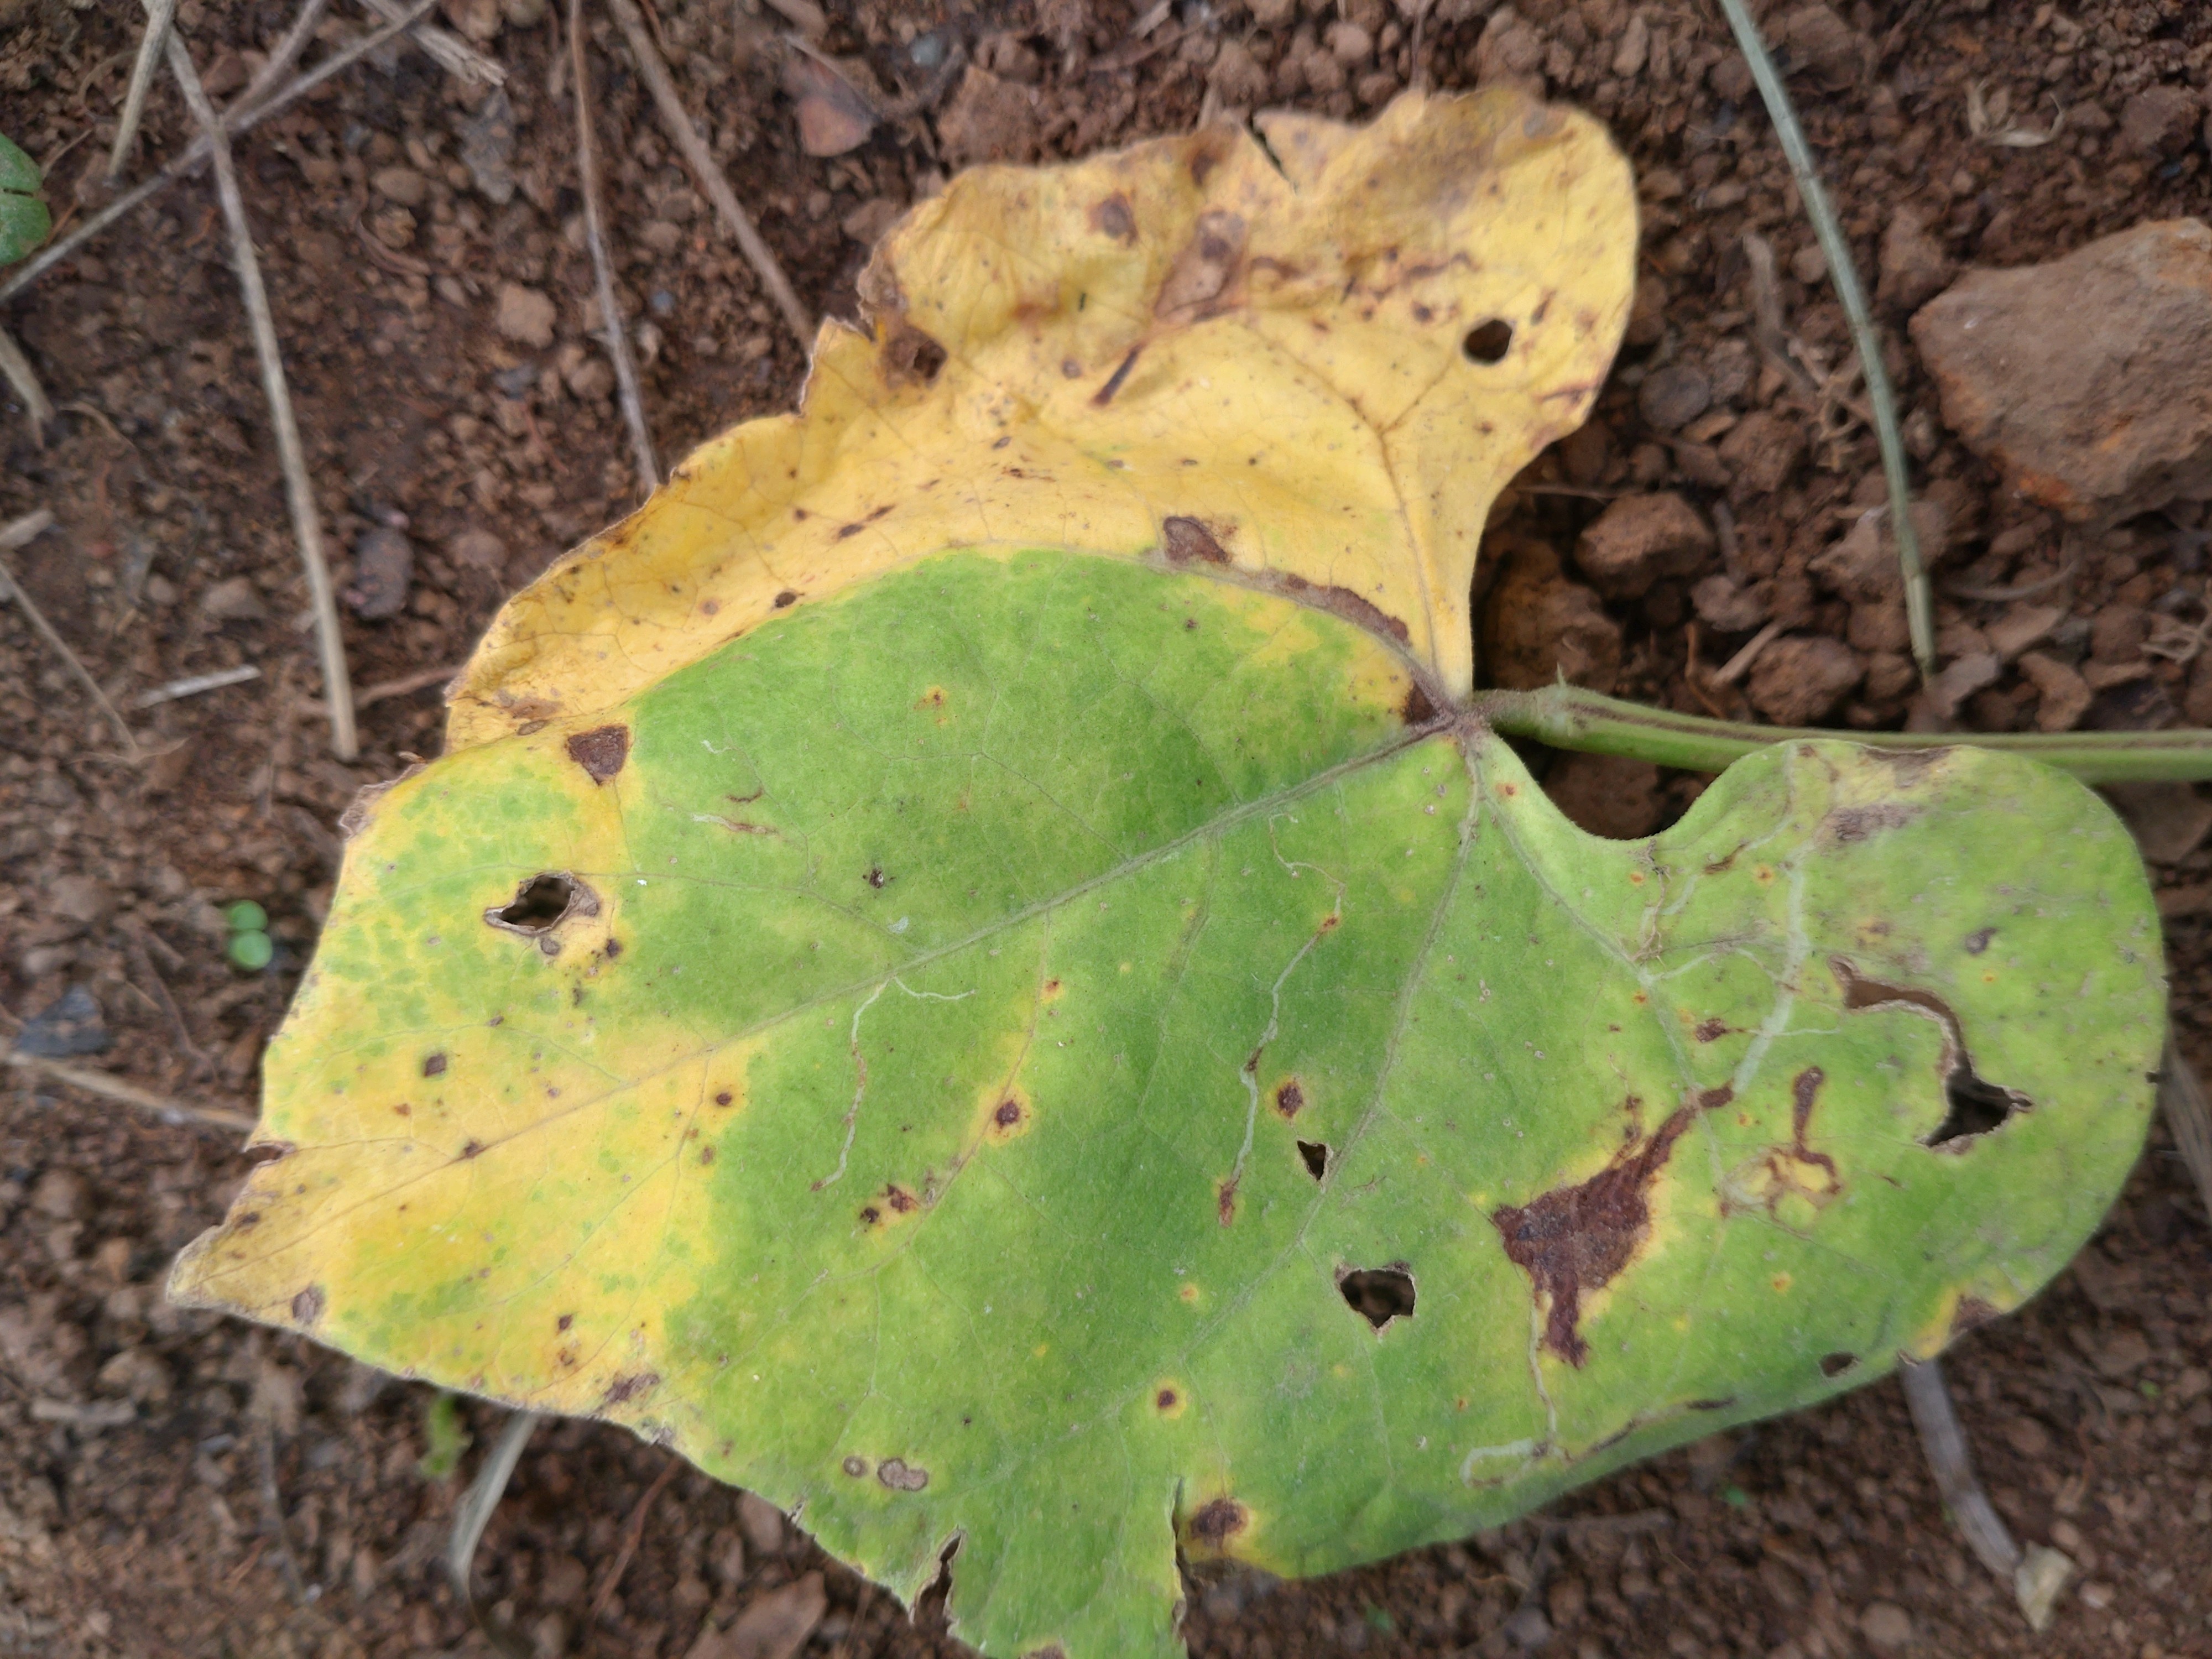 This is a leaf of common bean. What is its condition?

rust
